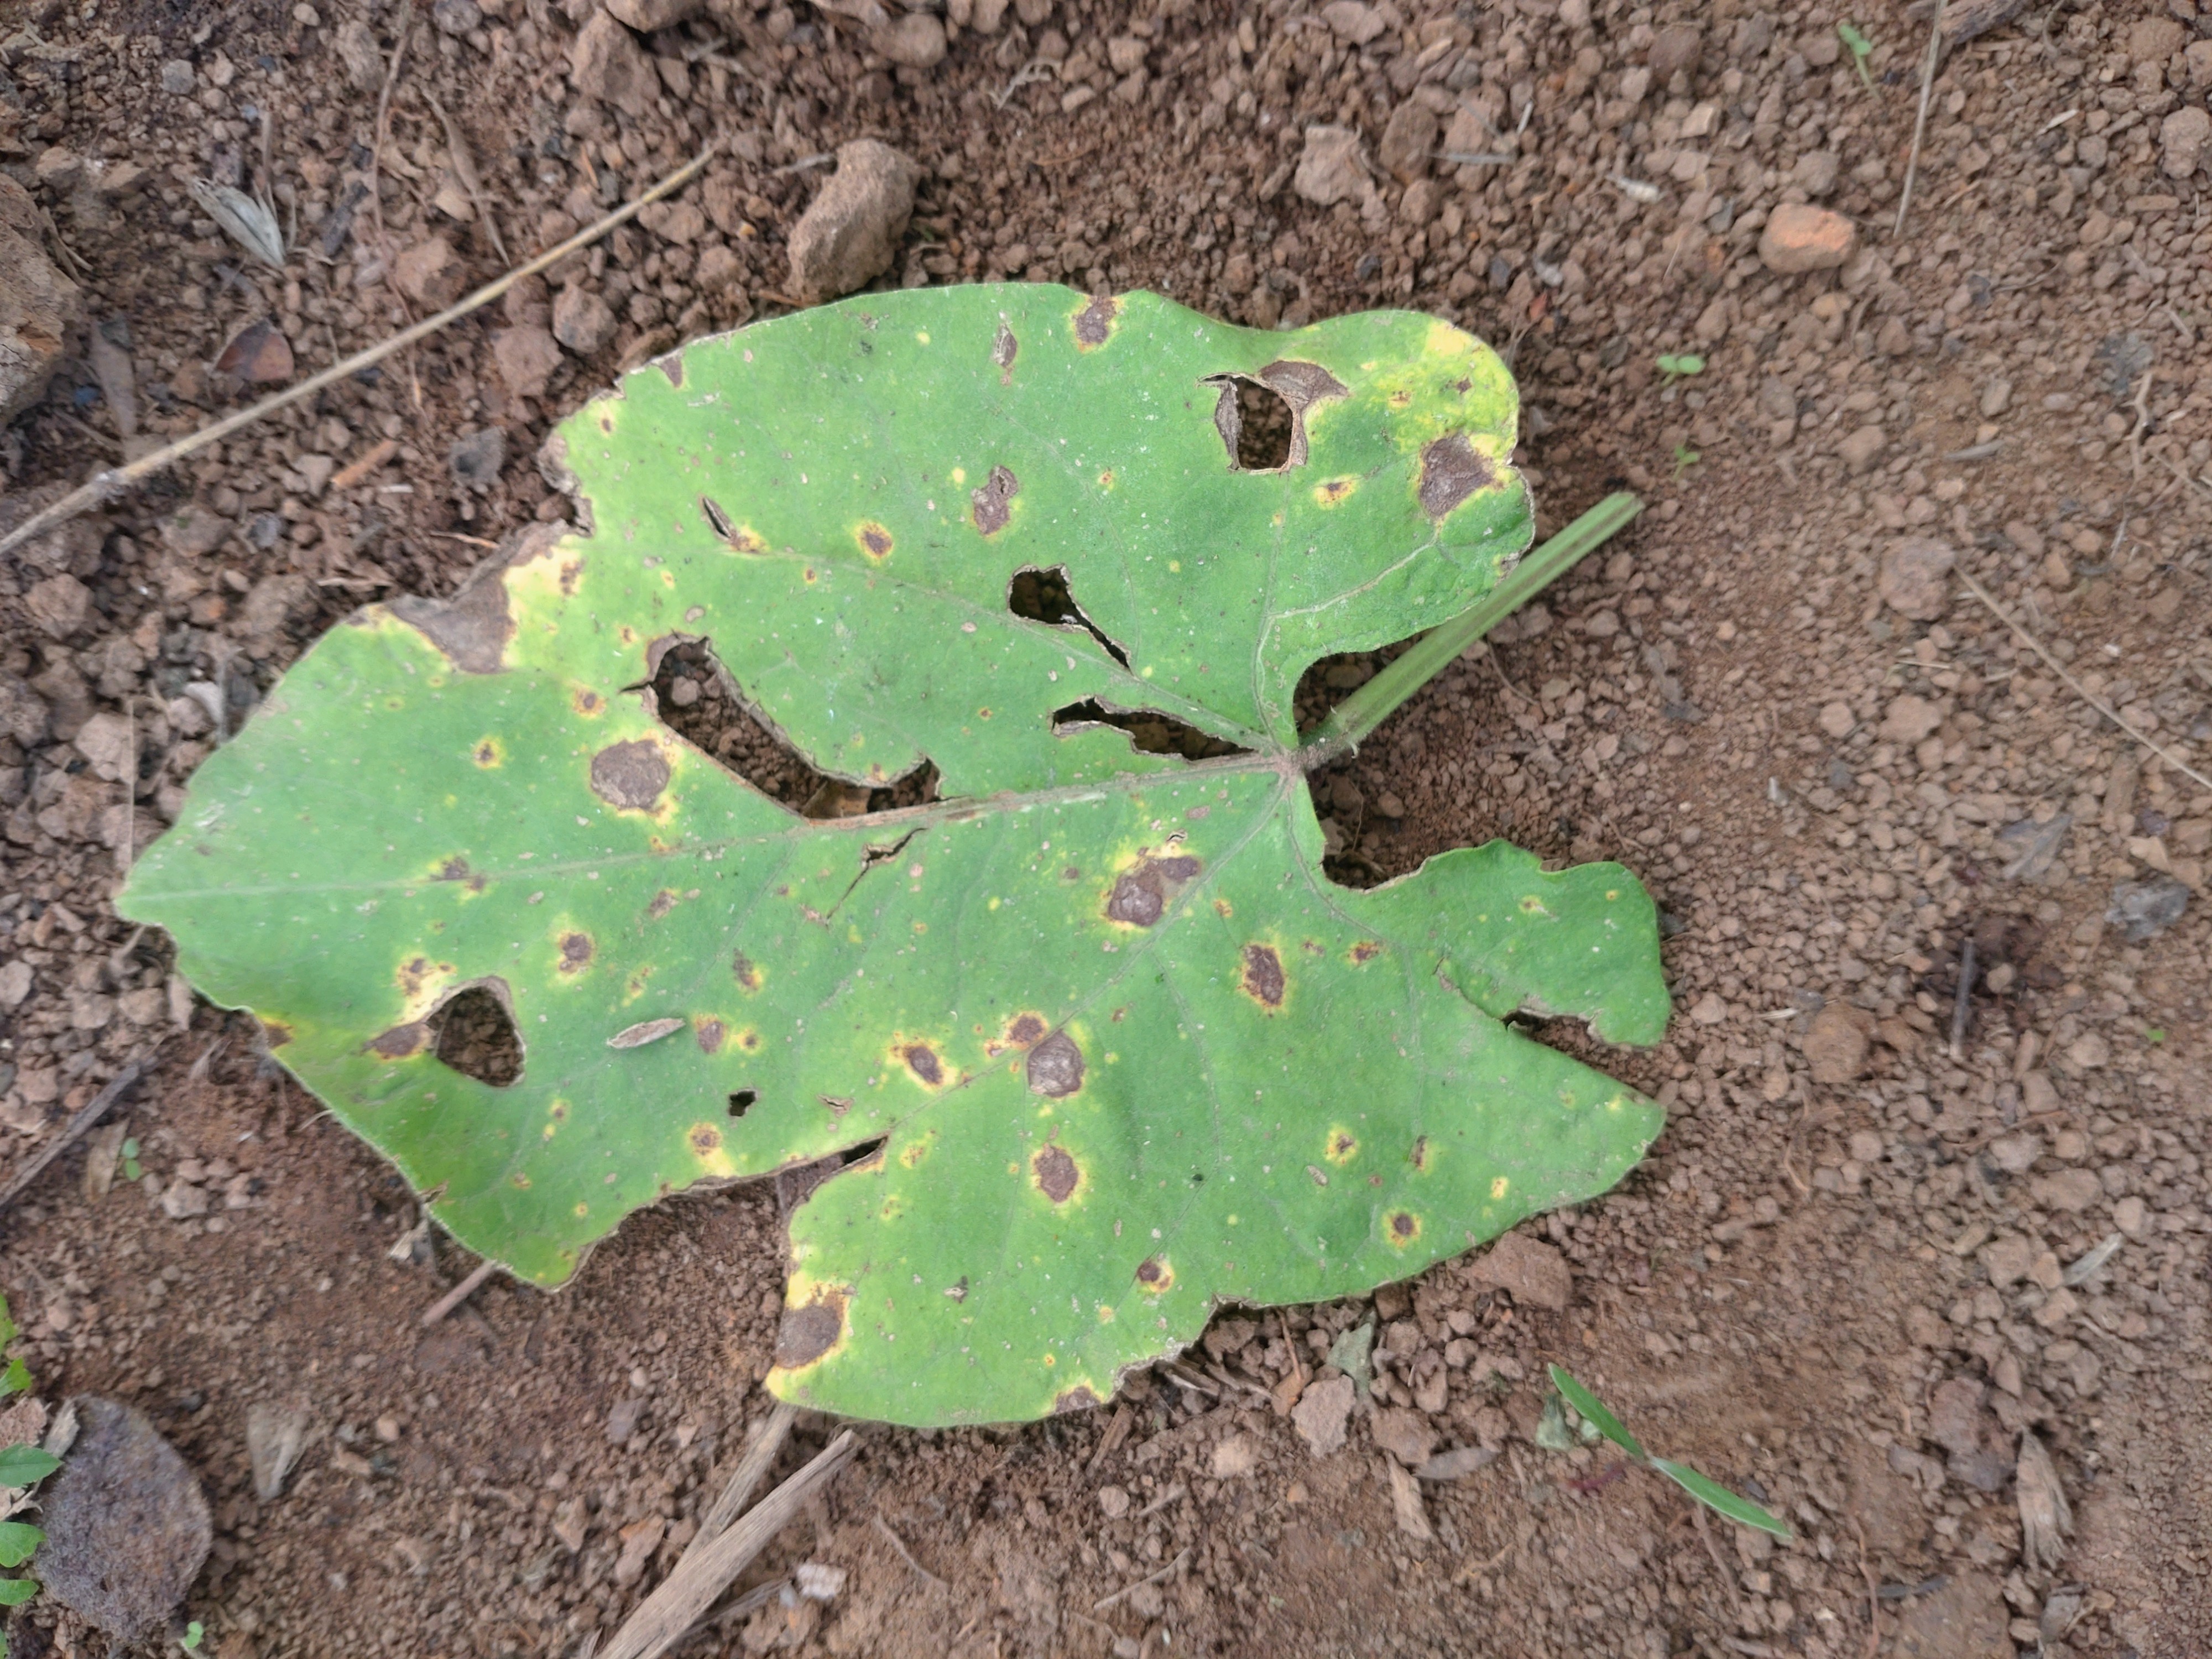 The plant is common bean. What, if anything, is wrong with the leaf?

rust
